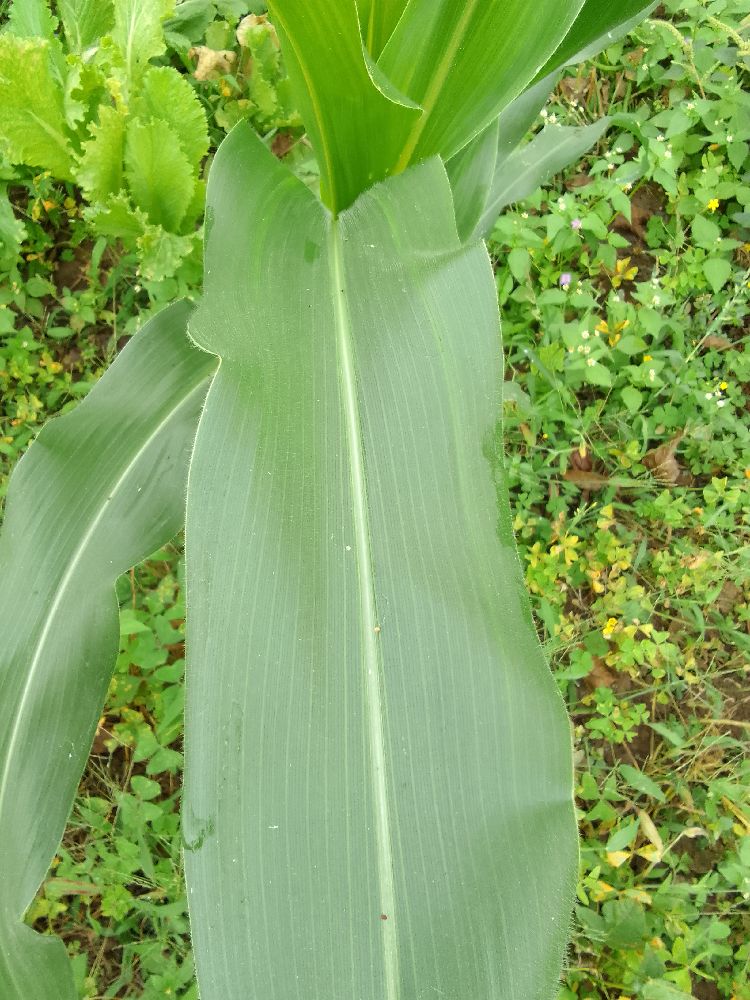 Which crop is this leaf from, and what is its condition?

maize, healthy
